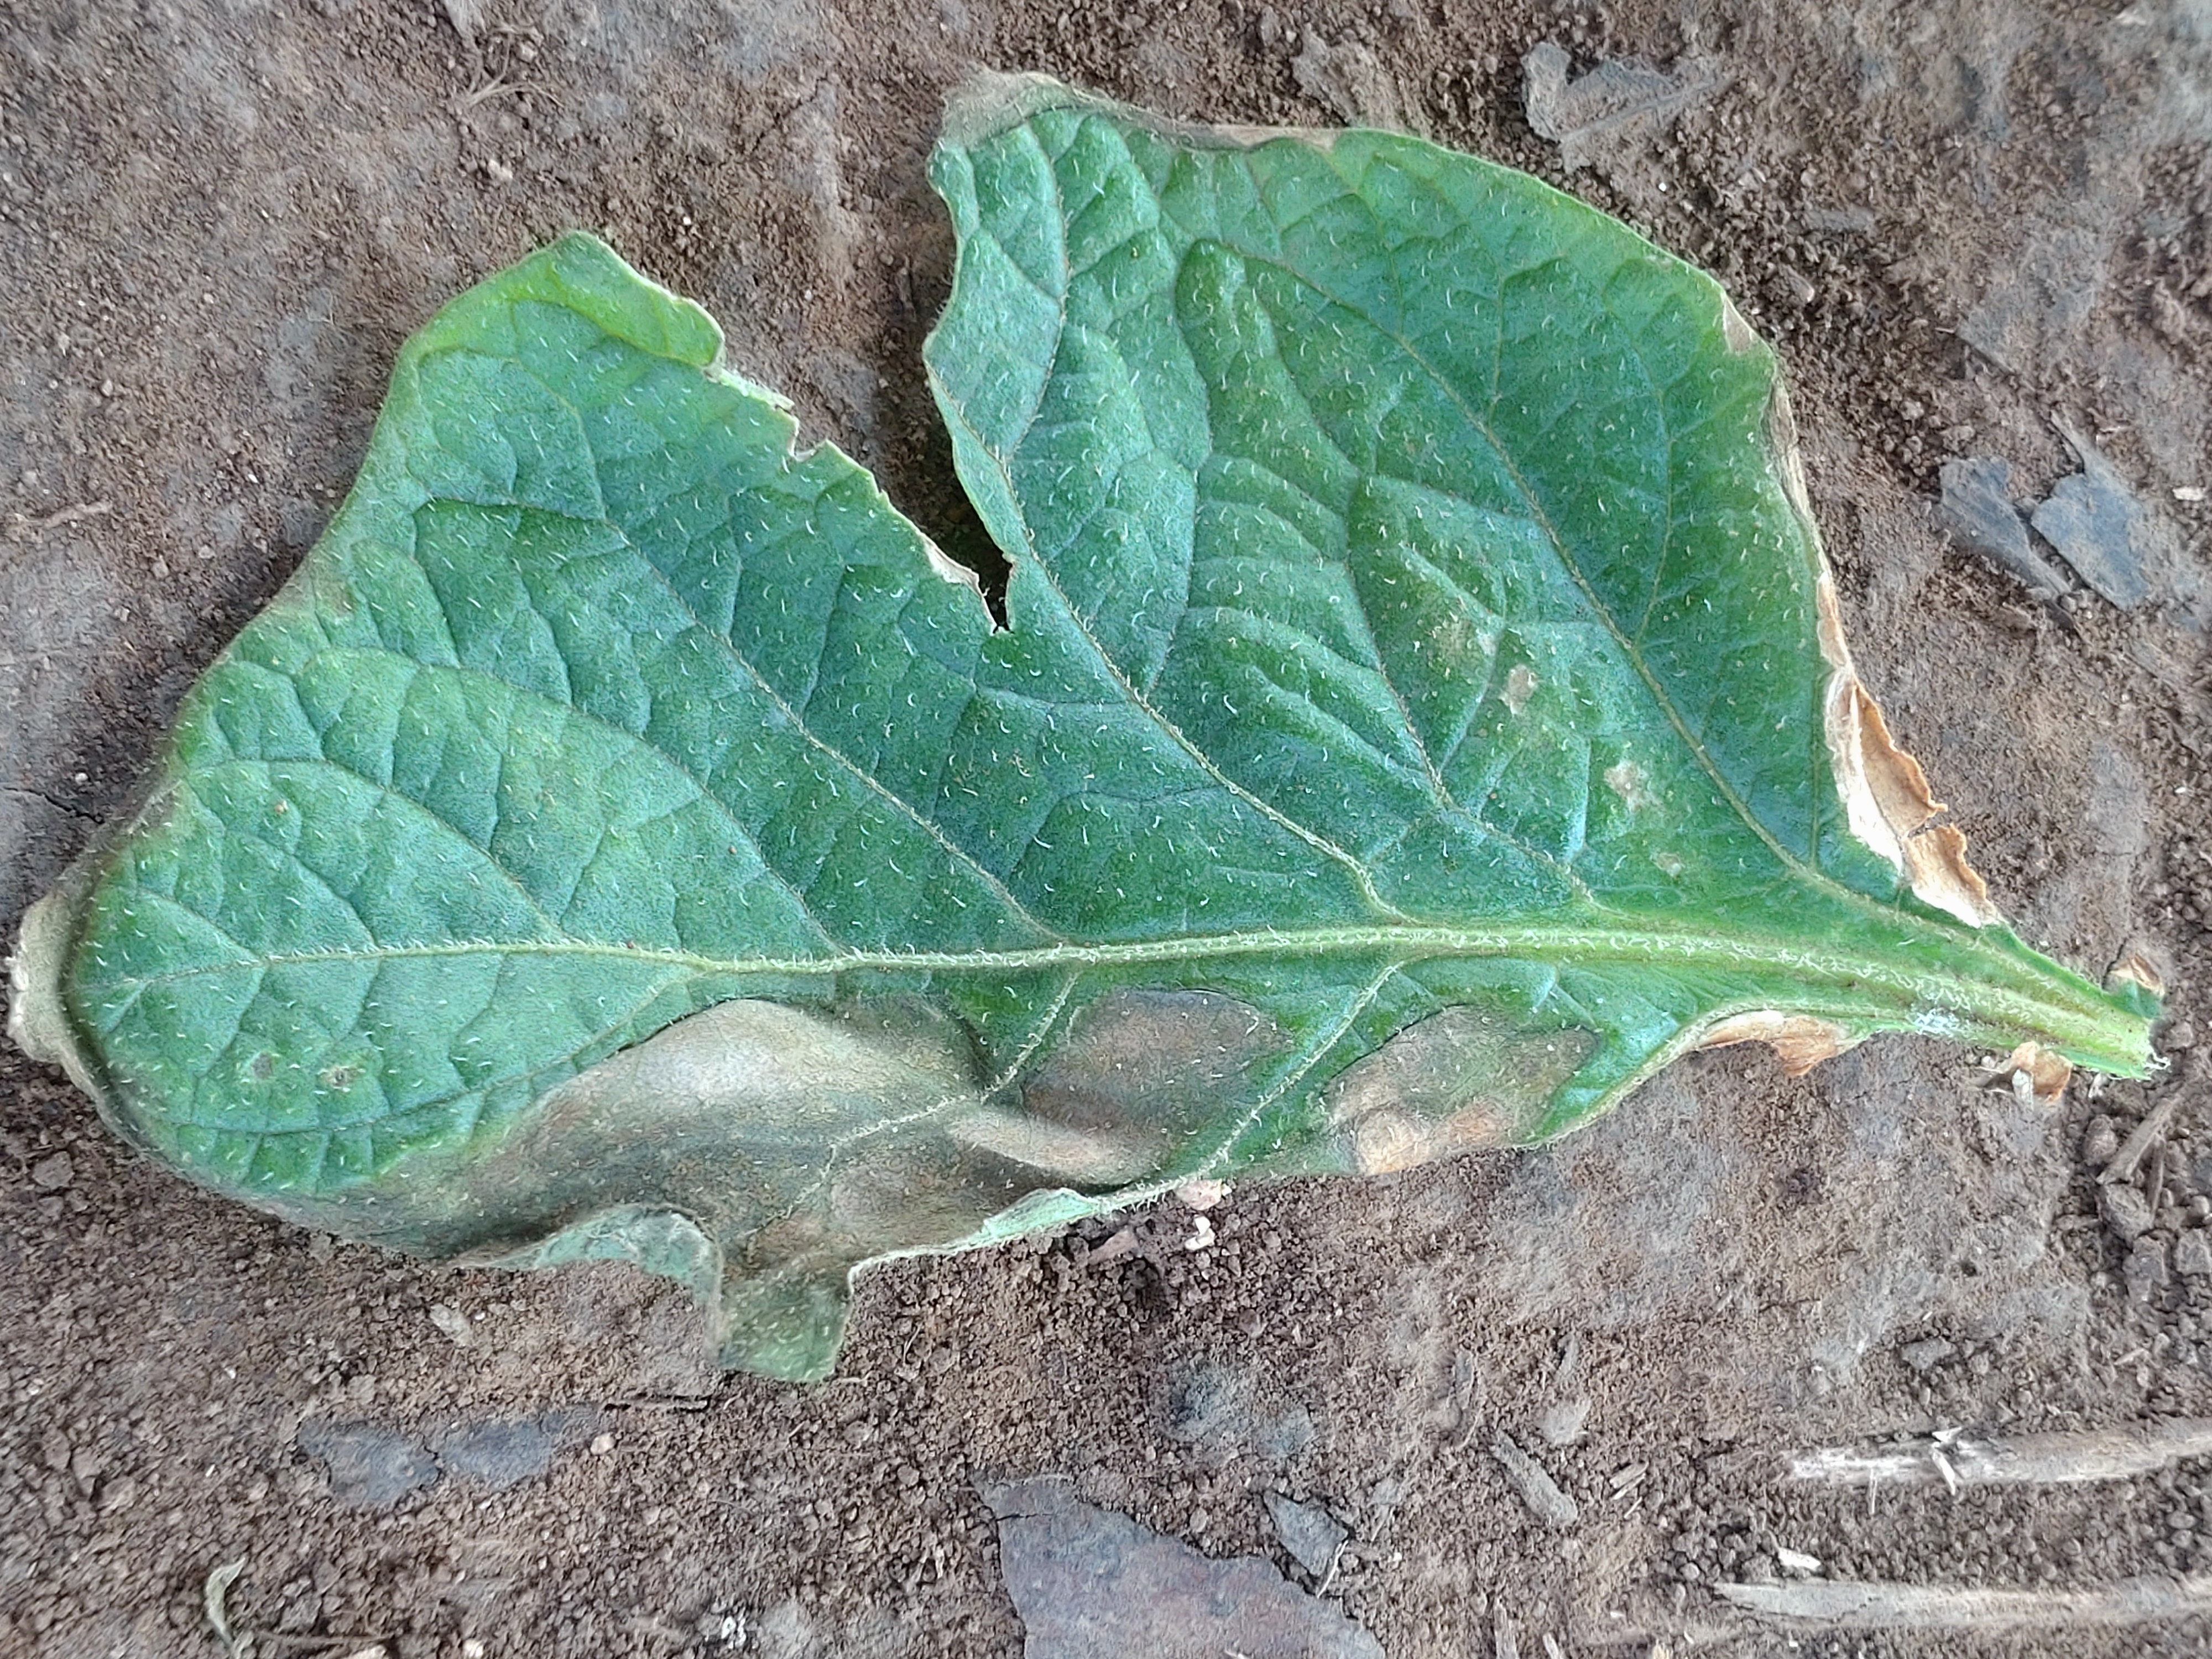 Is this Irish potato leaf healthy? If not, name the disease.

early blight
